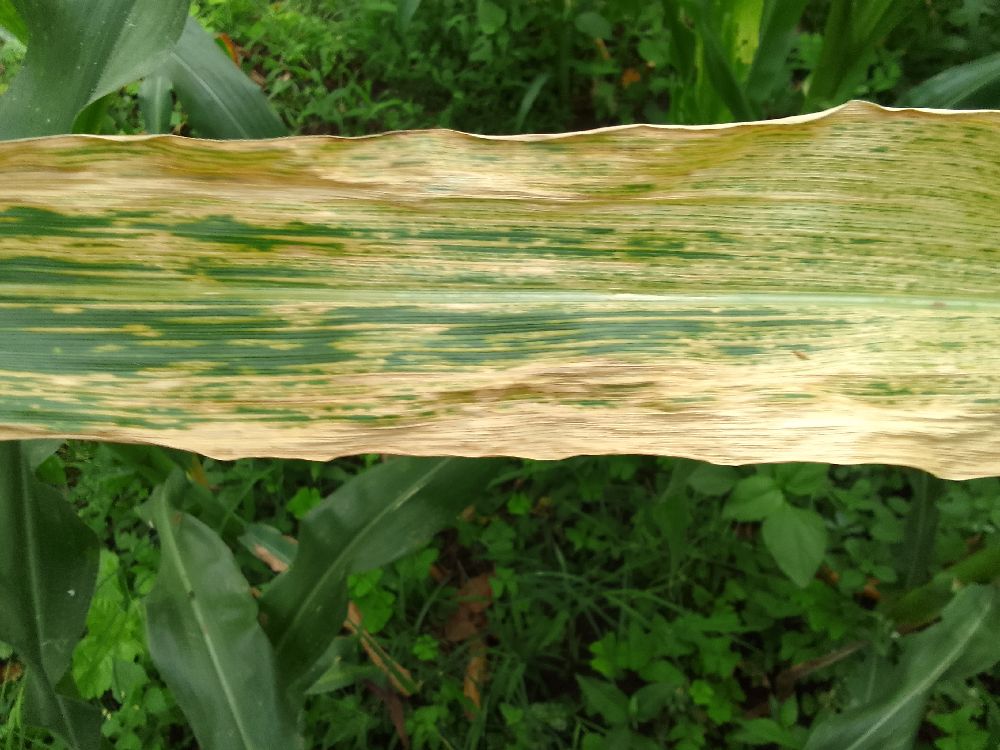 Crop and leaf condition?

maize, maize lethal necrosis
